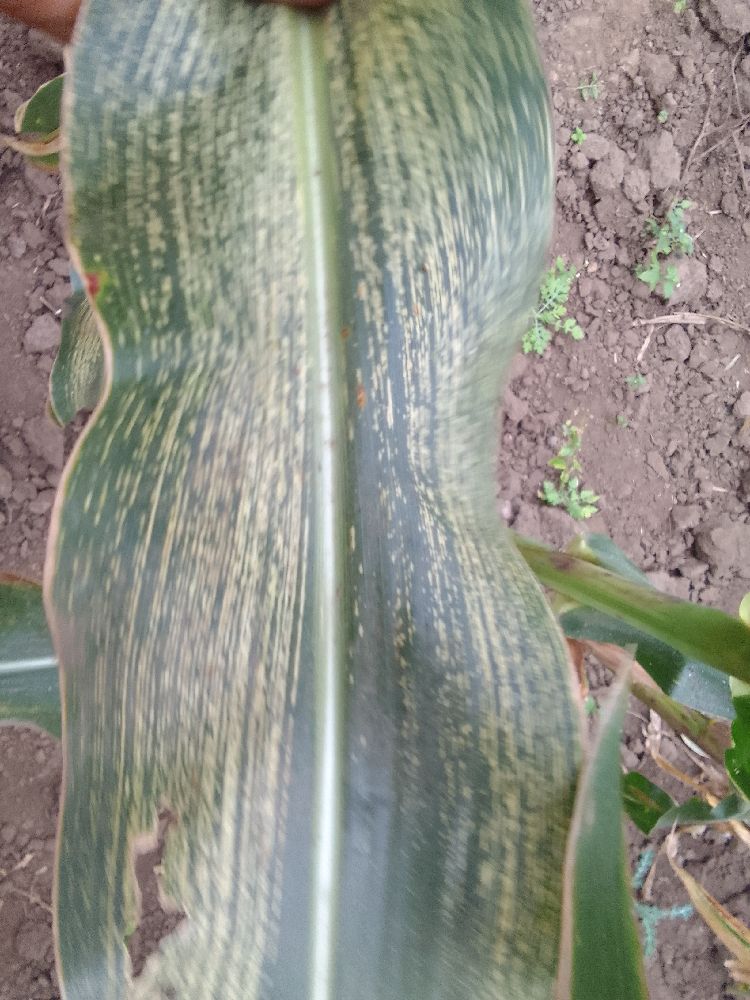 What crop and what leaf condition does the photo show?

maize, maize streak virus
